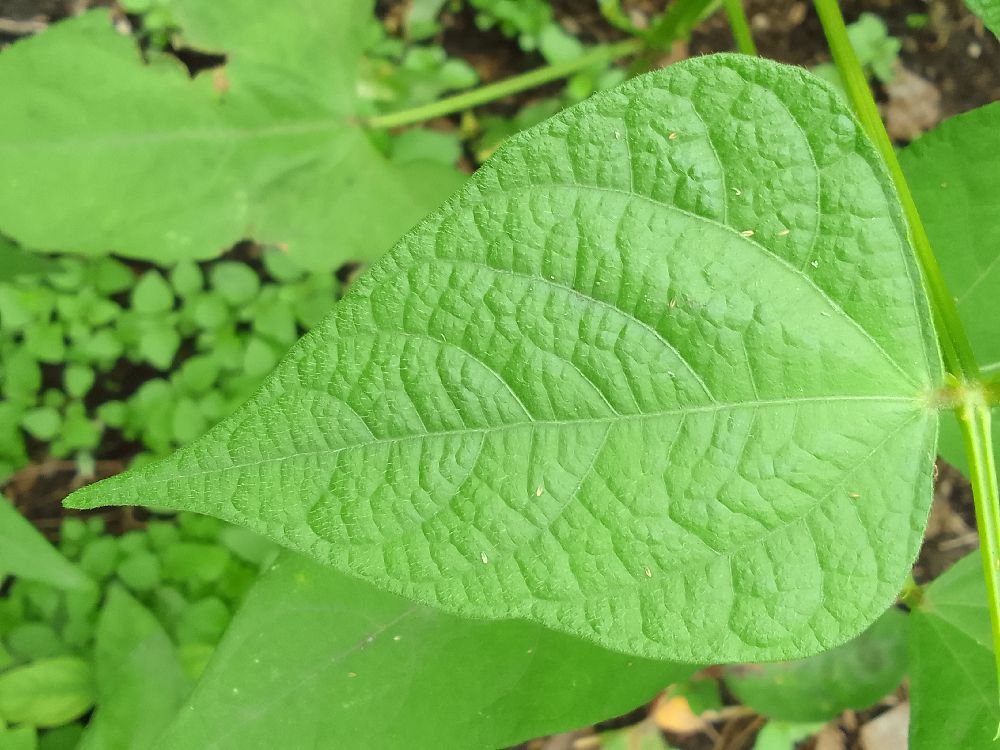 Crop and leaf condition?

common bean, healthy
